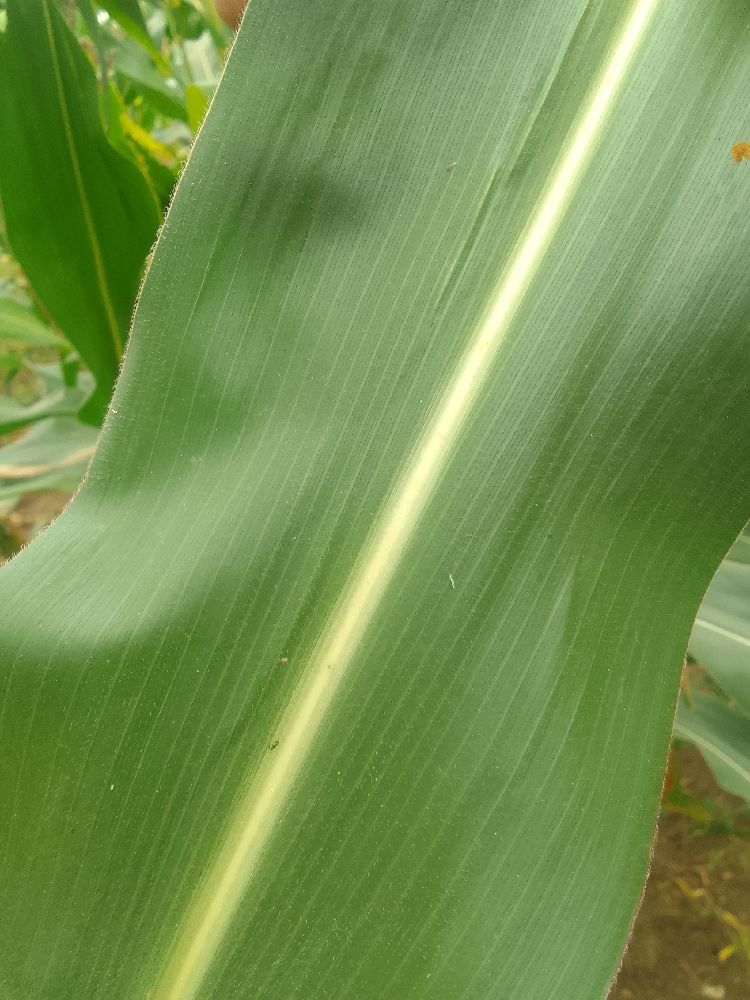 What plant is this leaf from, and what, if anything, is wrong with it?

maize, healthy
